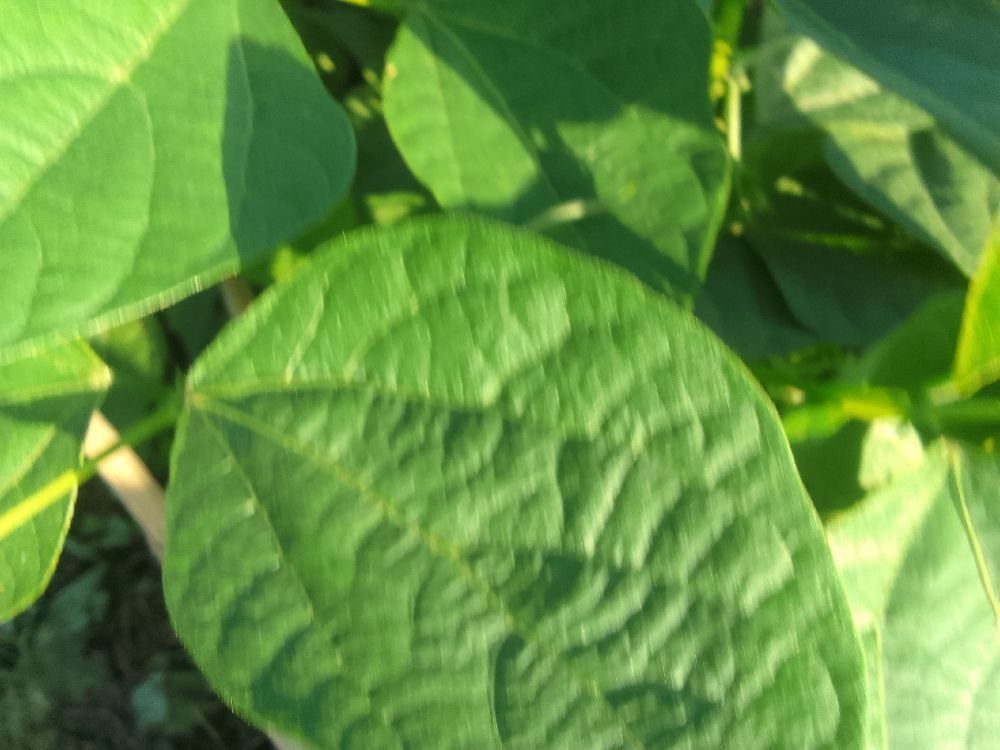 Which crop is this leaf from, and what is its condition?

common bean, healthy
